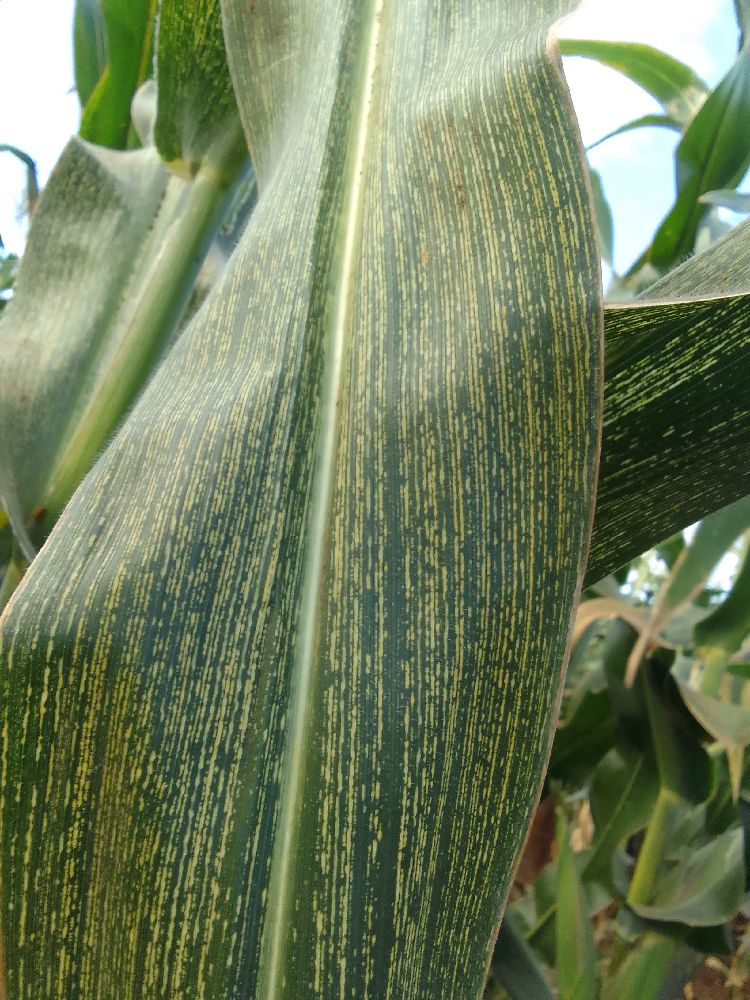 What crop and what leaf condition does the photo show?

maize, maize streak virus
